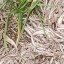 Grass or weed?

grass
